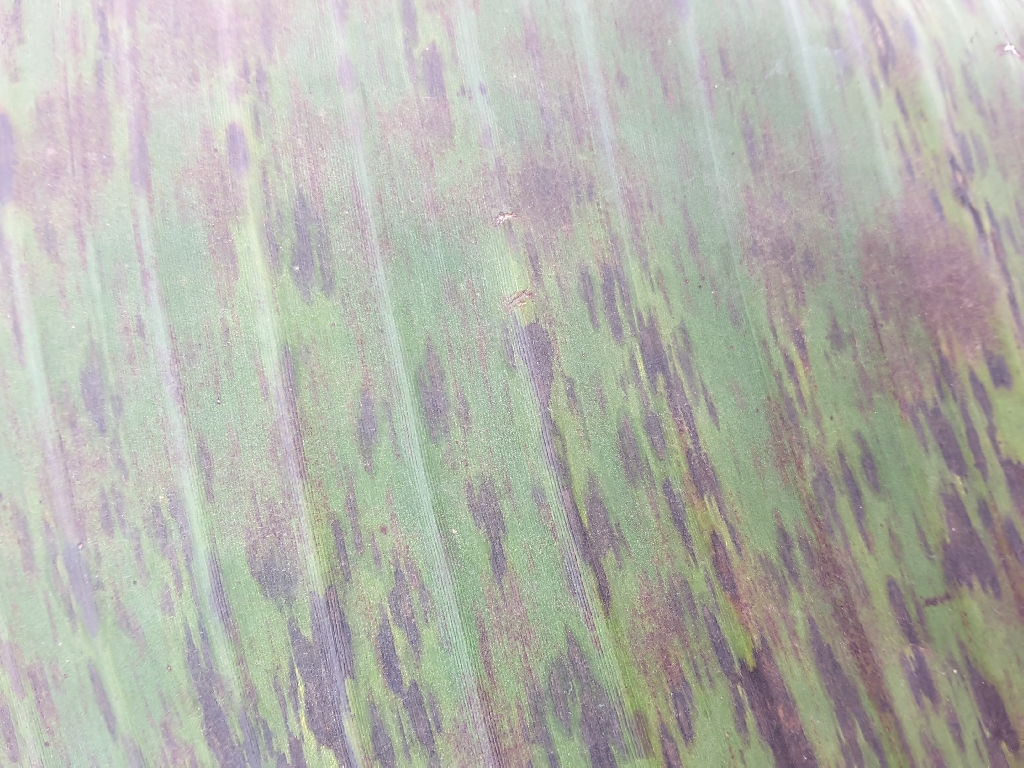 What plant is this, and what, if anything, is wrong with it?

banana, black sigatoka
